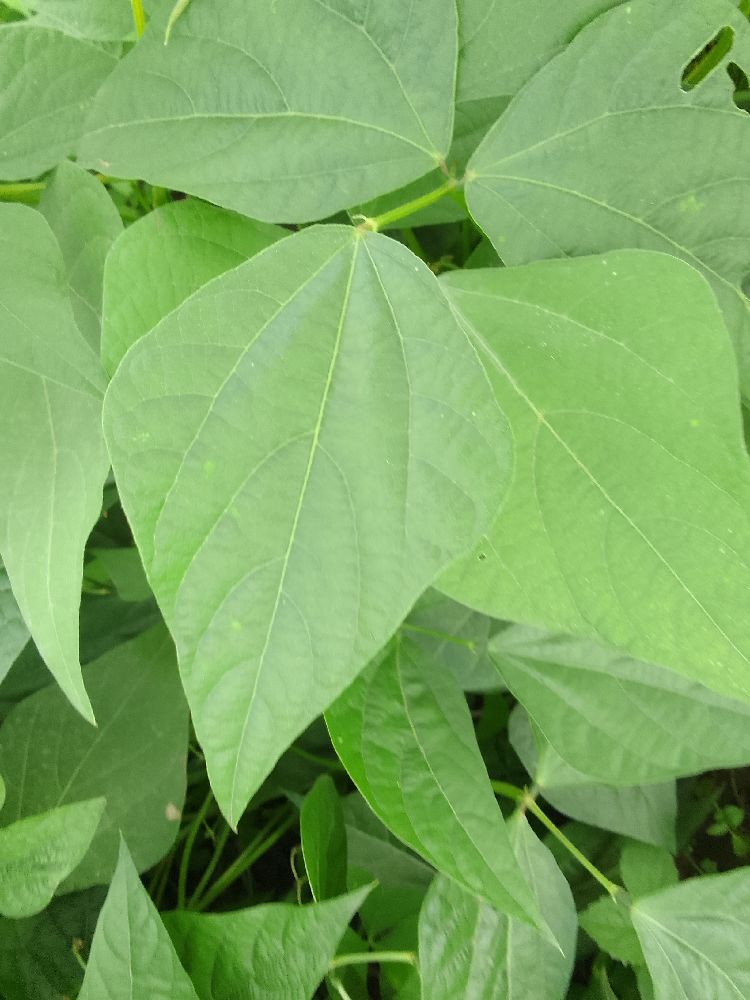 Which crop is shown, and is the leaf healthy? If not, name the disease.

common bean, healthy
